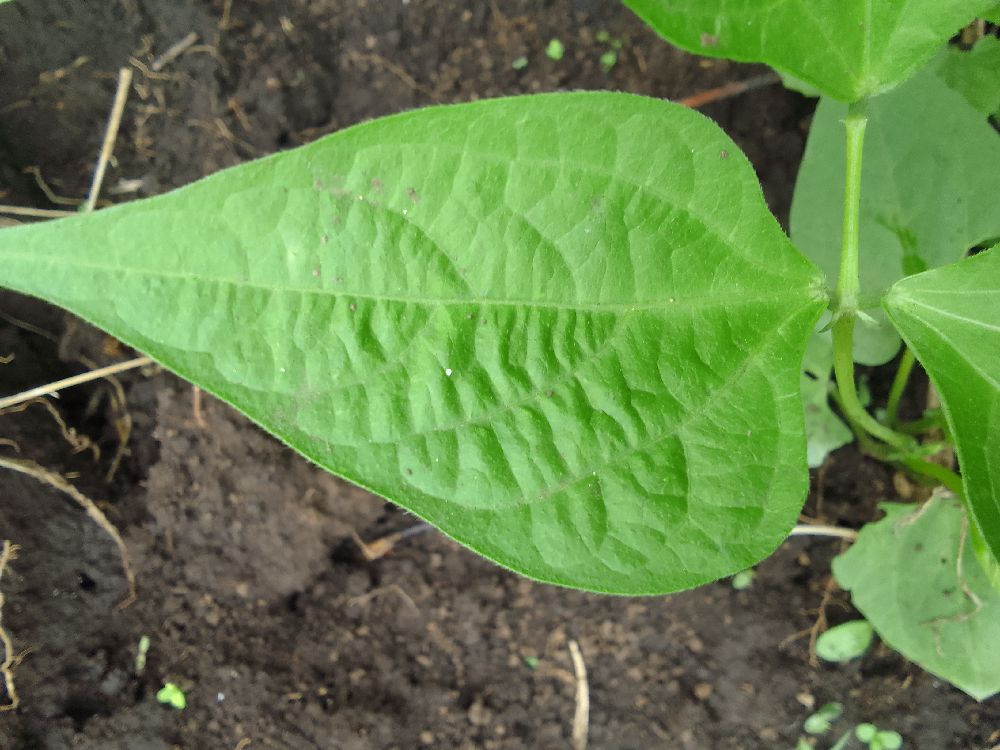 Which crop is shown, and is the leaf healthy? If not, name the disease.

common bean, healthy
